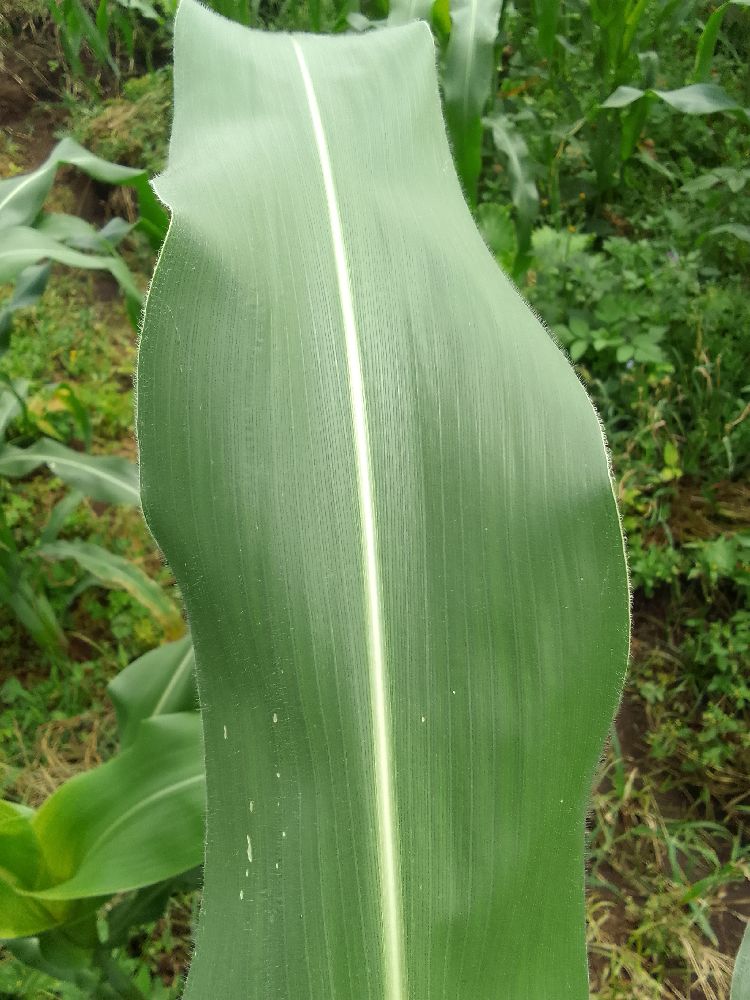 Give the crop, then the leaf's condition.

maize, healthy
